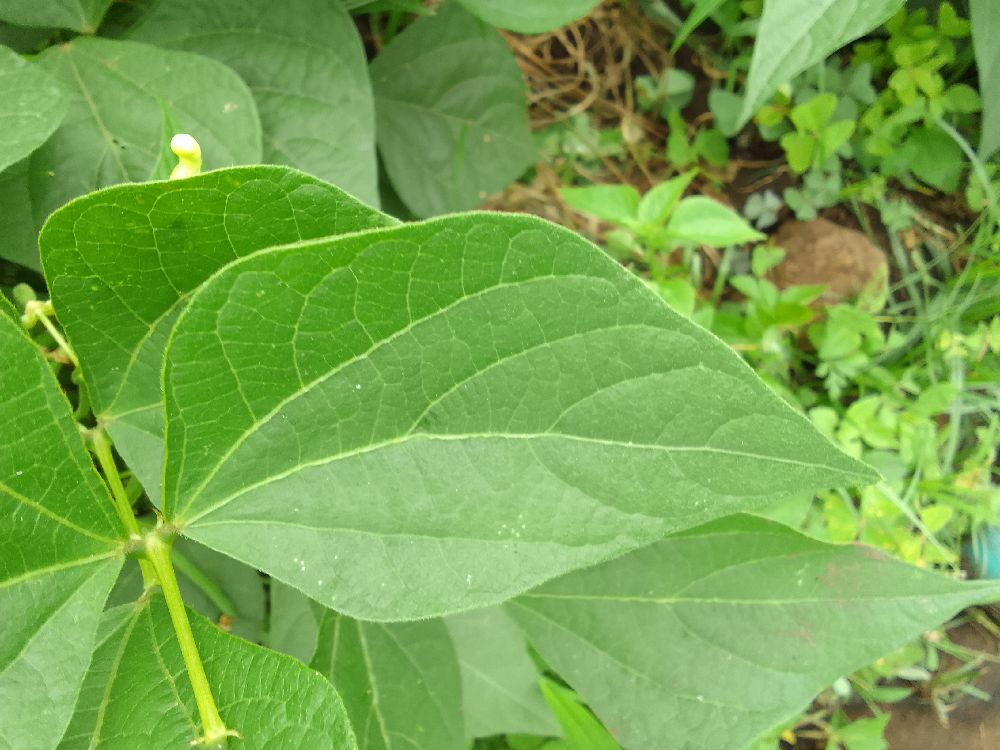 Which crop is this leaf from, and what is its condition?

common bean, healthy
